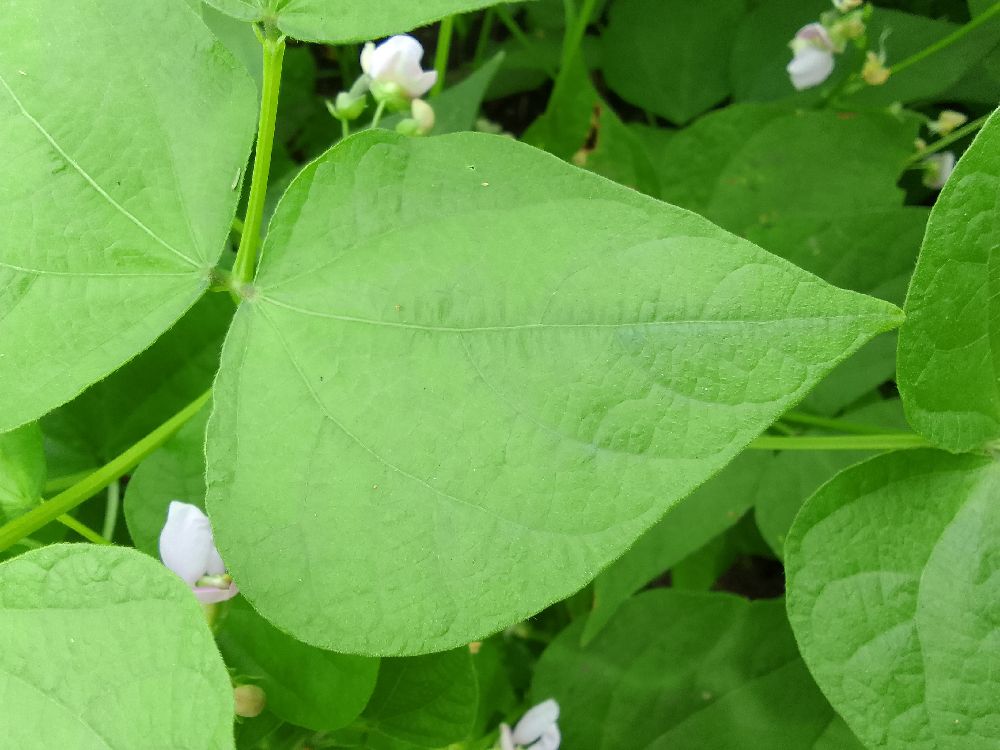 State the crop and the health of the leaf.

common bean, healthy
